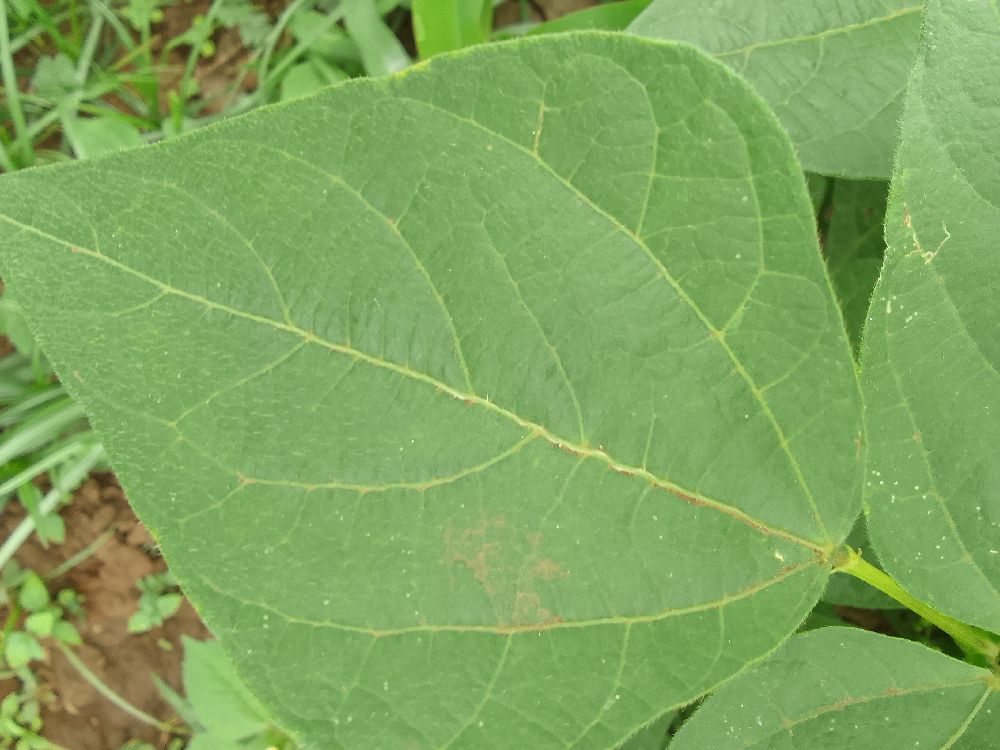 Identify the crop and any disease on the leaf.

common bean, healthy
